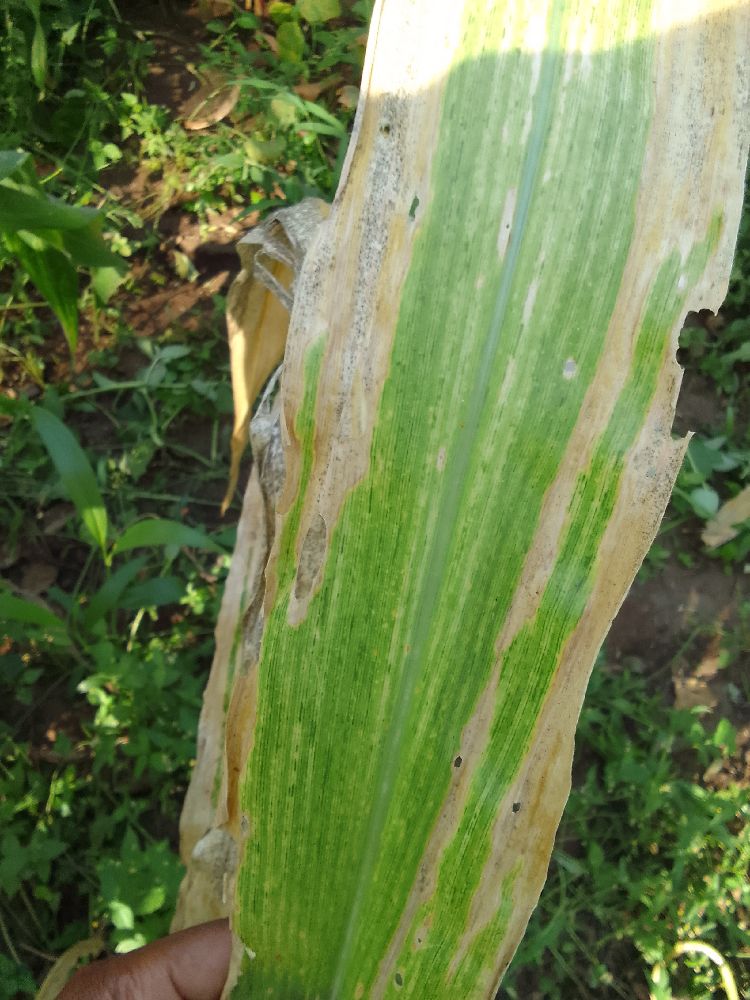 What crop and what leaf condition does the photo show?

maize, maize lethal necrosis
